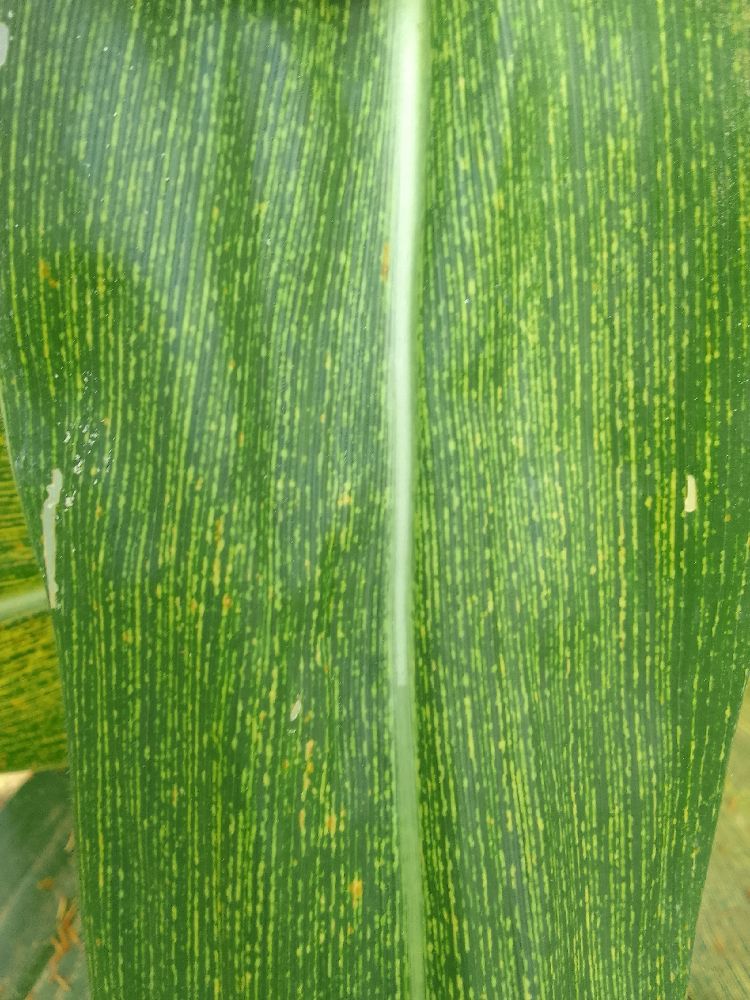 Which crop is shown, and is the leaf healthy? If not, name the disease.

maize, maize streak virus
